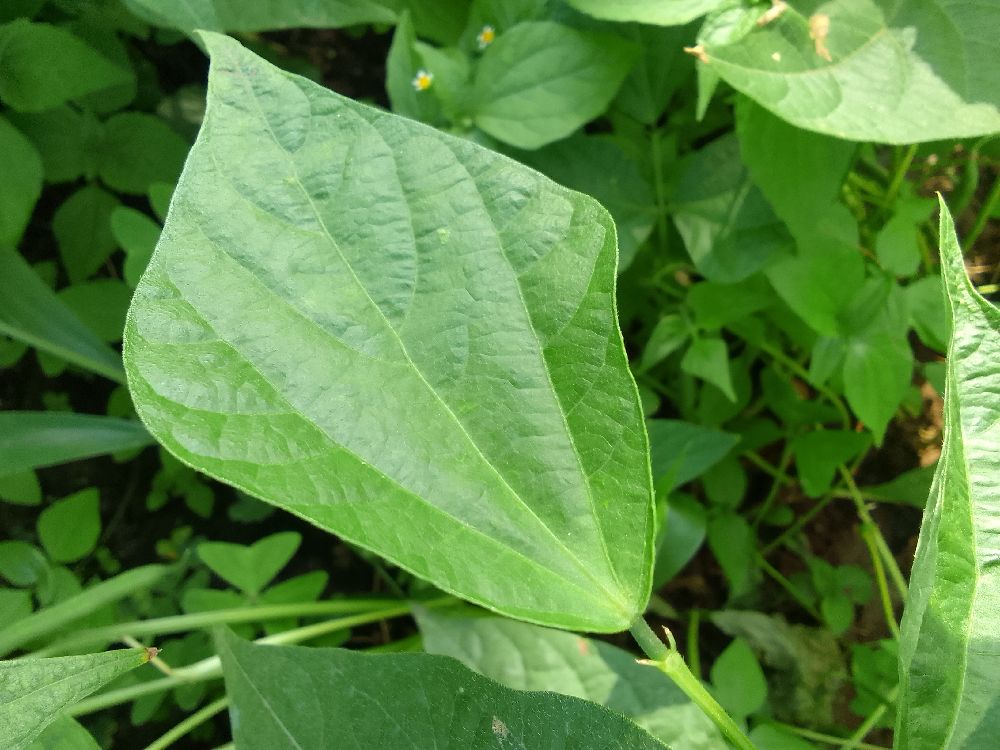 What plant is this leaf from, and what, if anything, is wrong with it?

common bean, healthy
